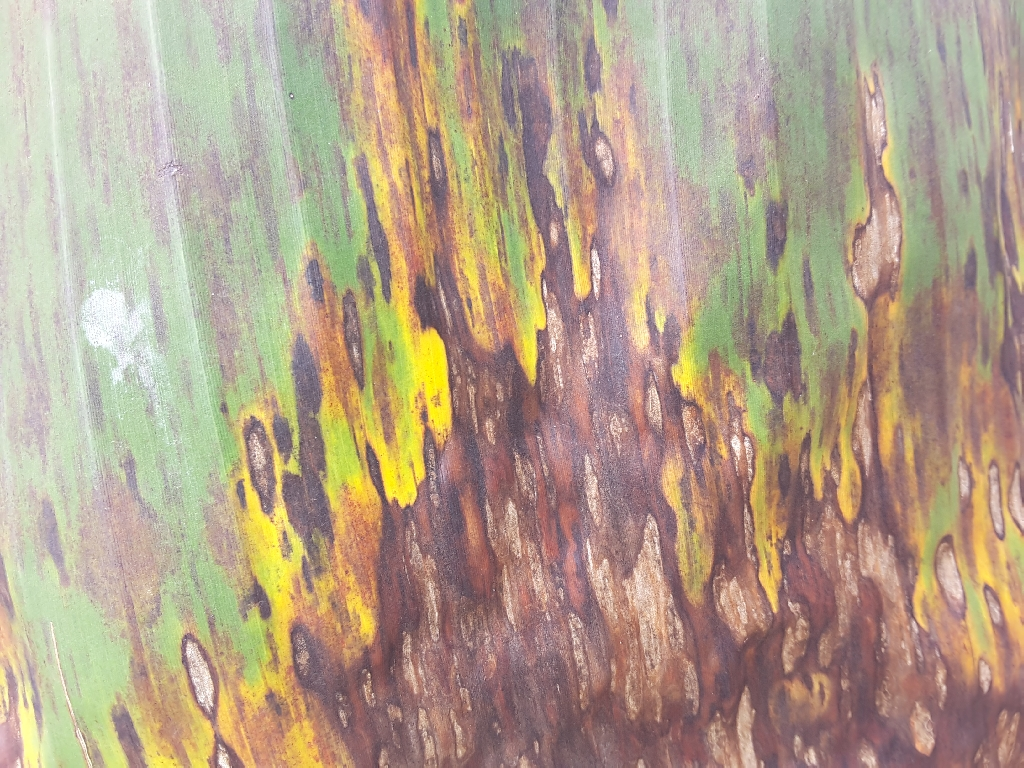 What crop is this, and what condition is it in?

banana, black sigatoka
